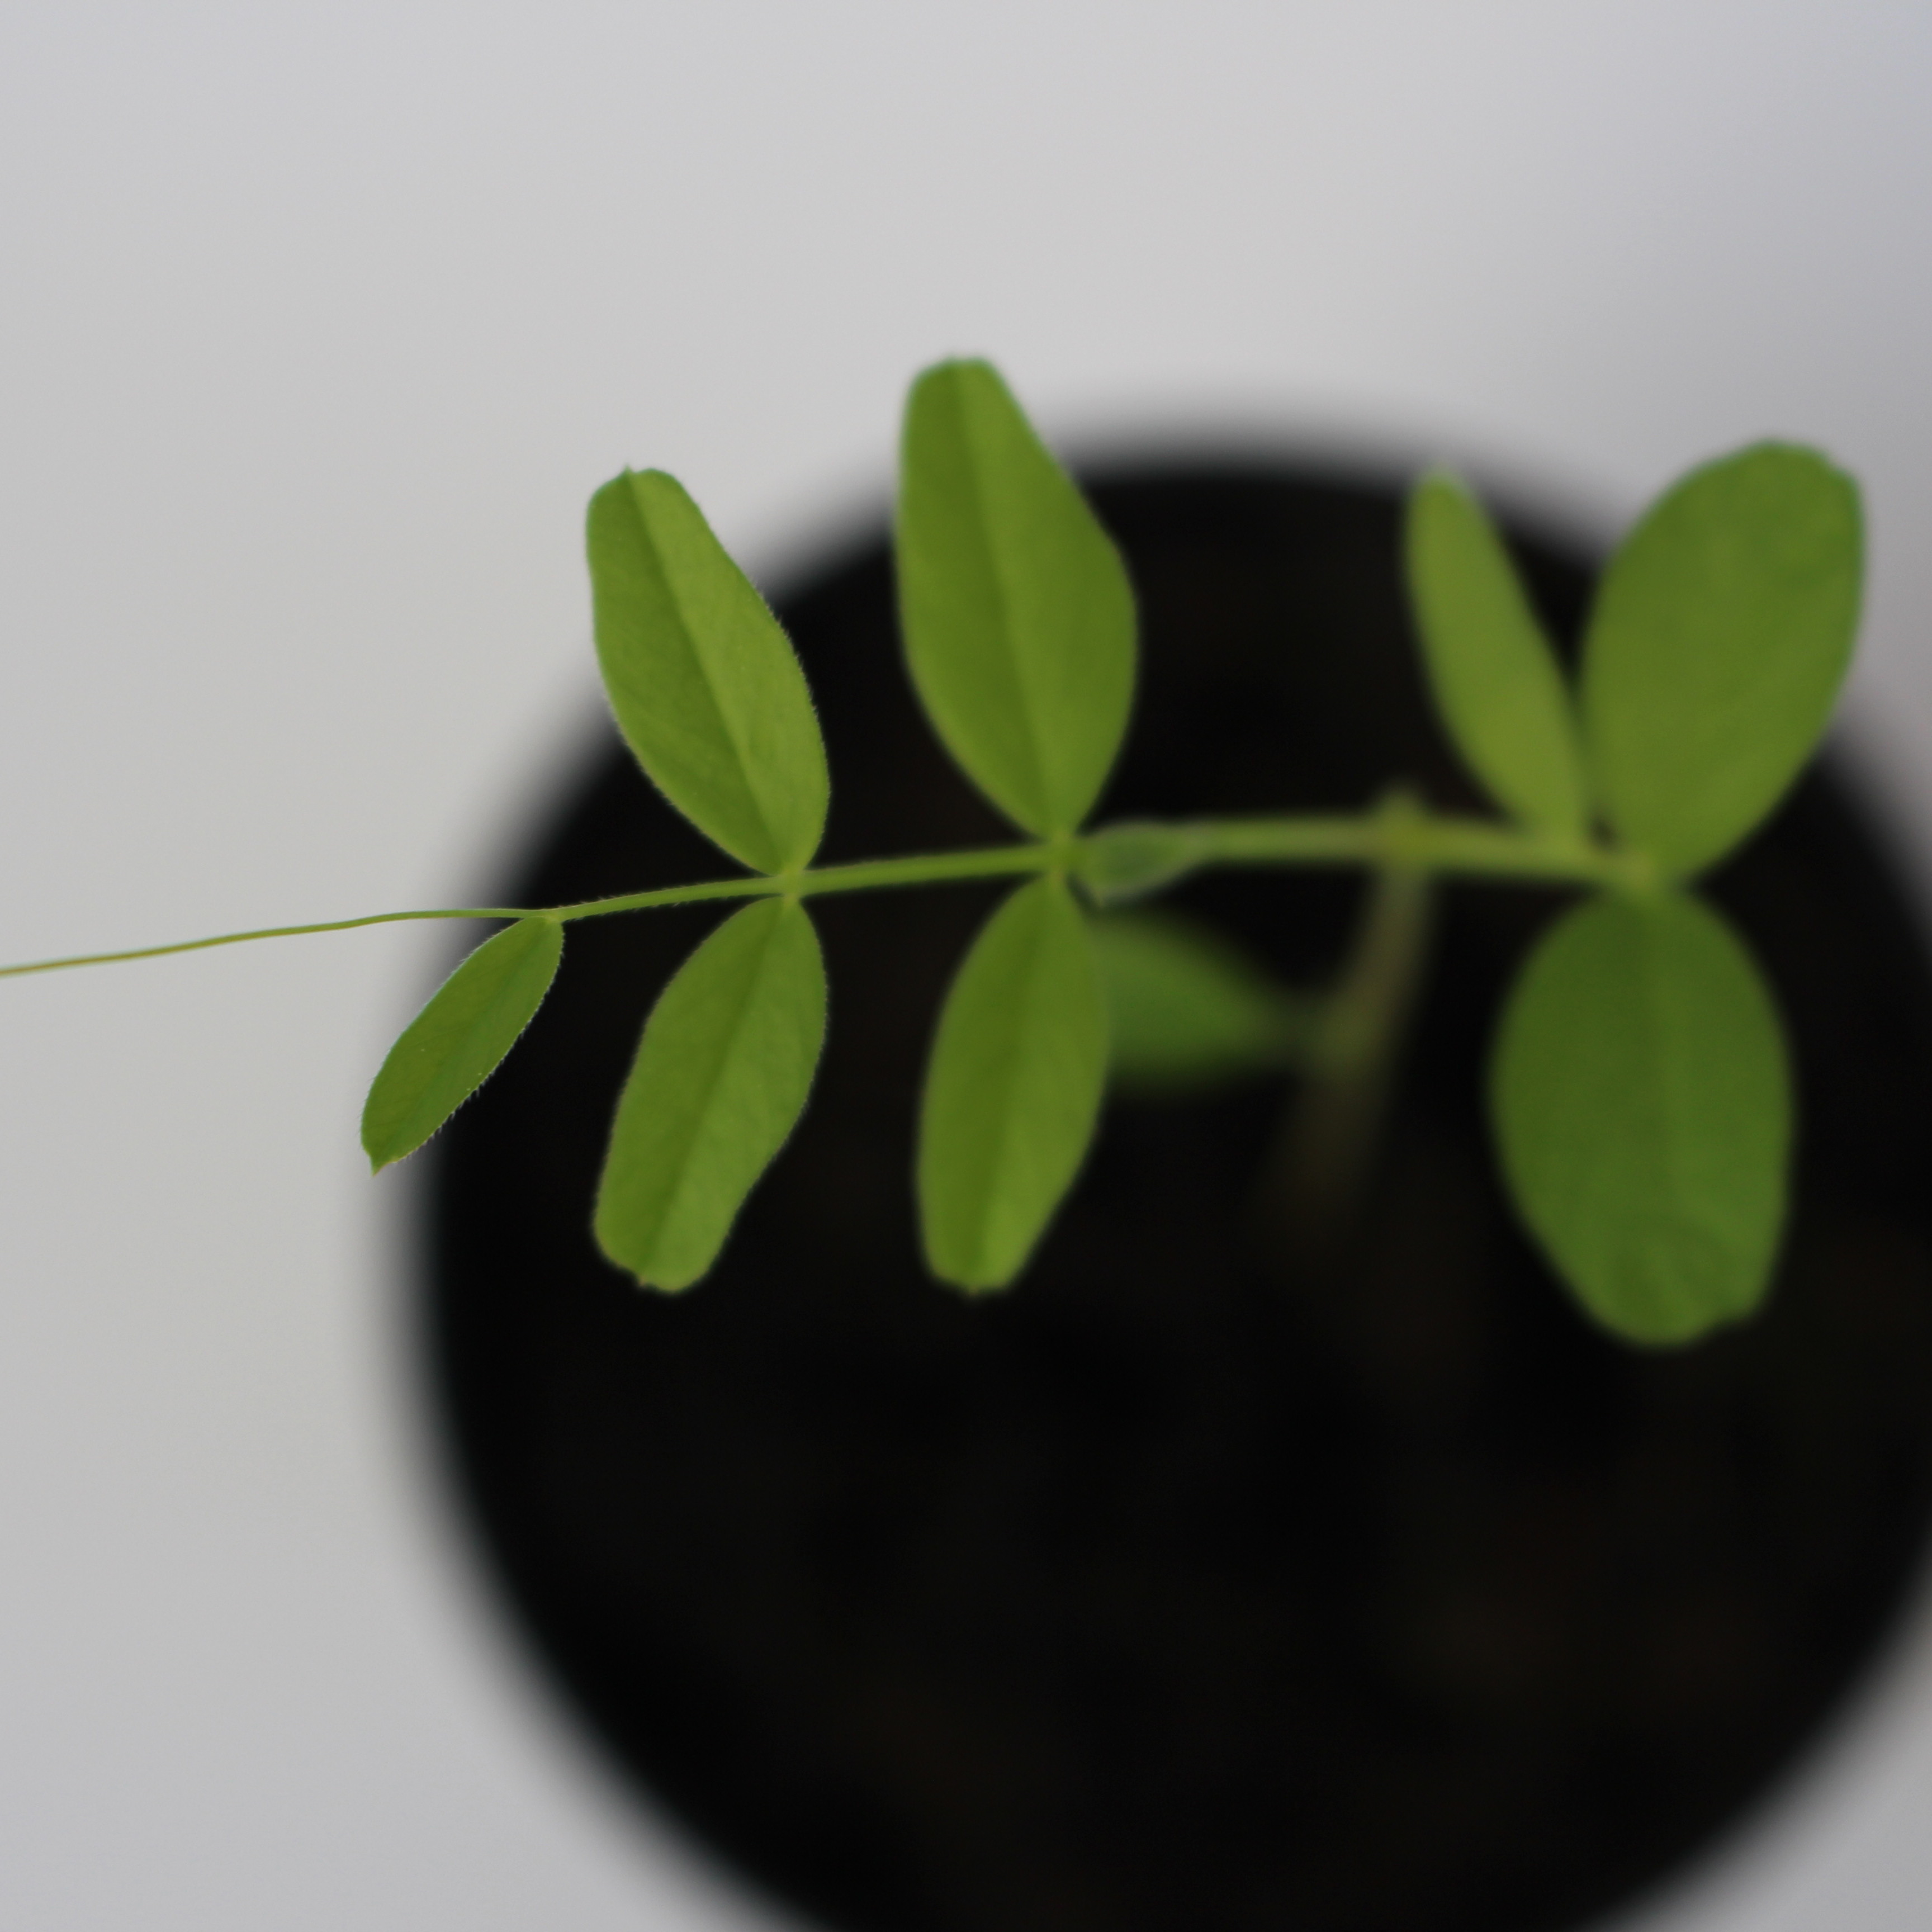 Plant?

Vicia sativa
